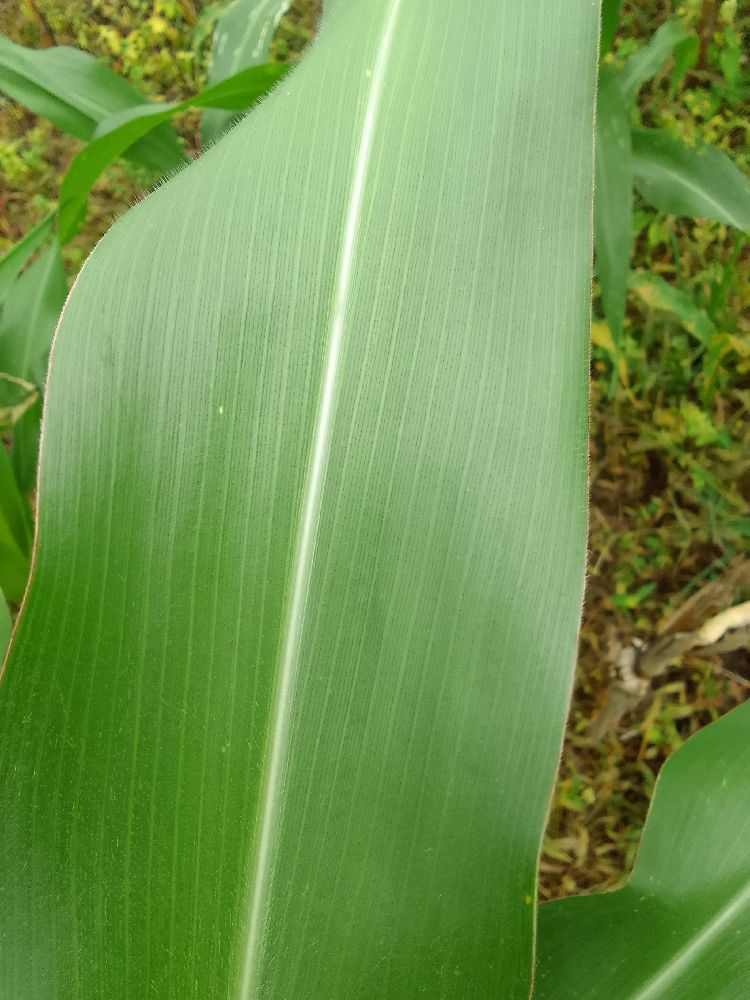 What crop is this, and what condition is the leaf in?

maize, healthy
